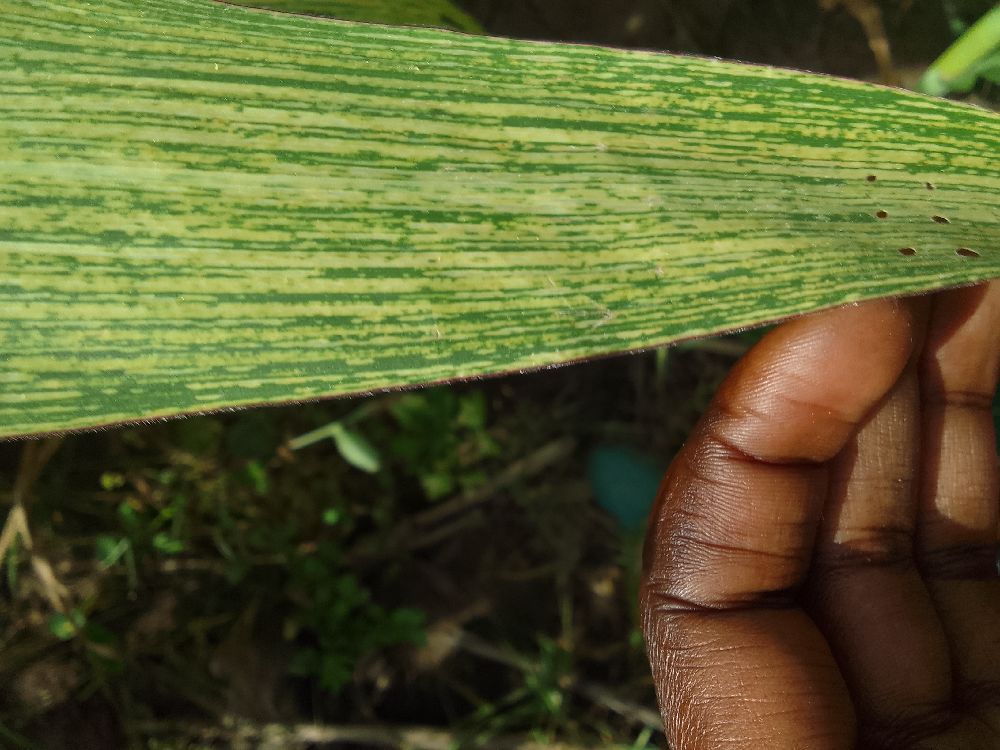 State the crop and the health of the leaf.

maize, maize streak virus
